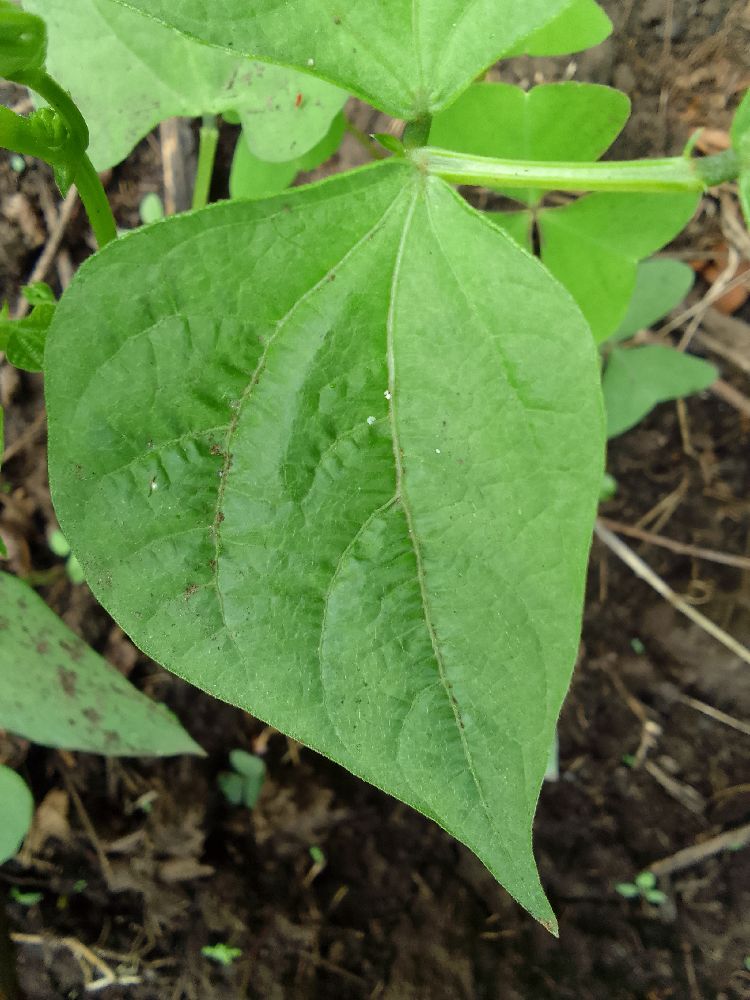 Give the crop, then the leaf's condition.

common bean, healthy
